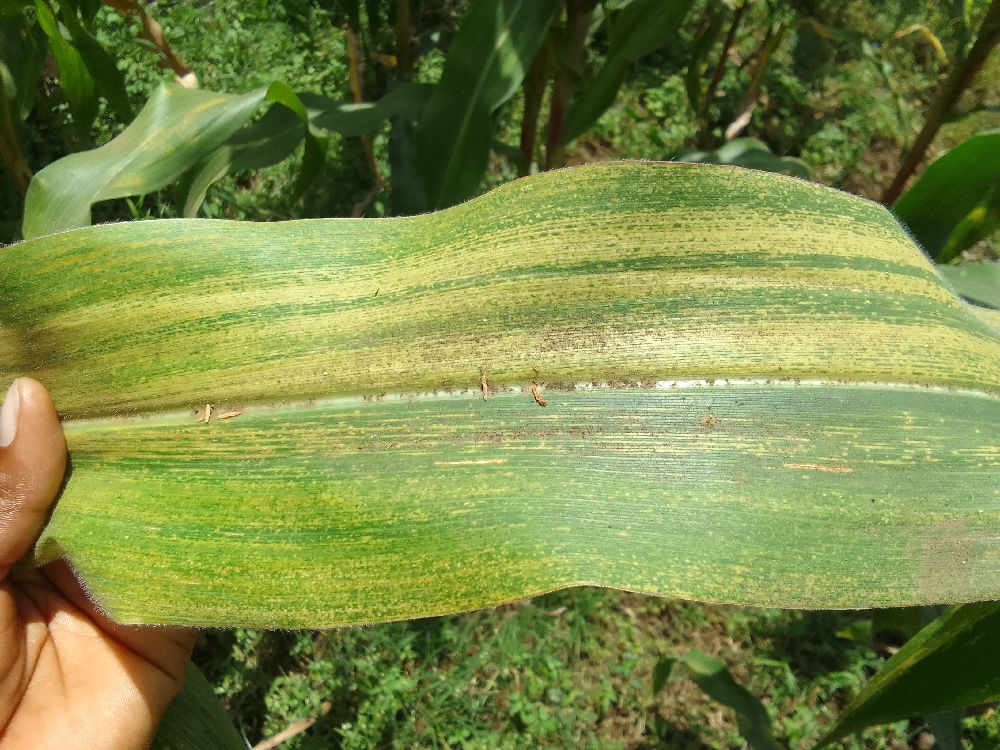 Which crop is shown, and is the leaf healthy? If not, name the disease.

maize, maize lethal necrosis
